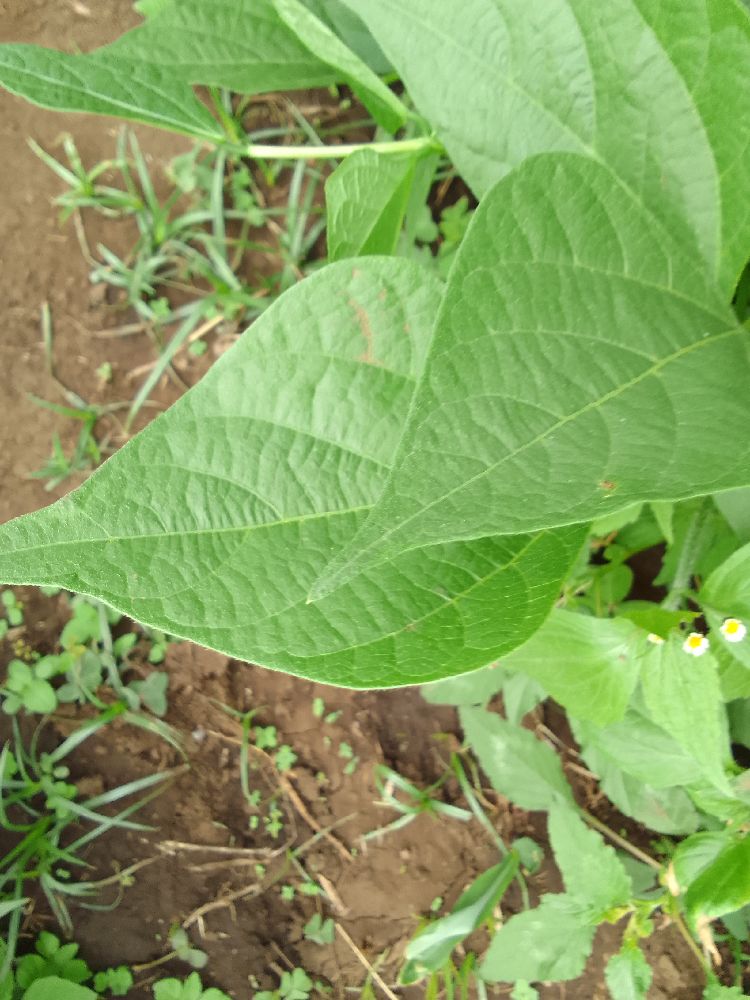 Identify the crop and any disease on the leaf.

common bean, healthy
